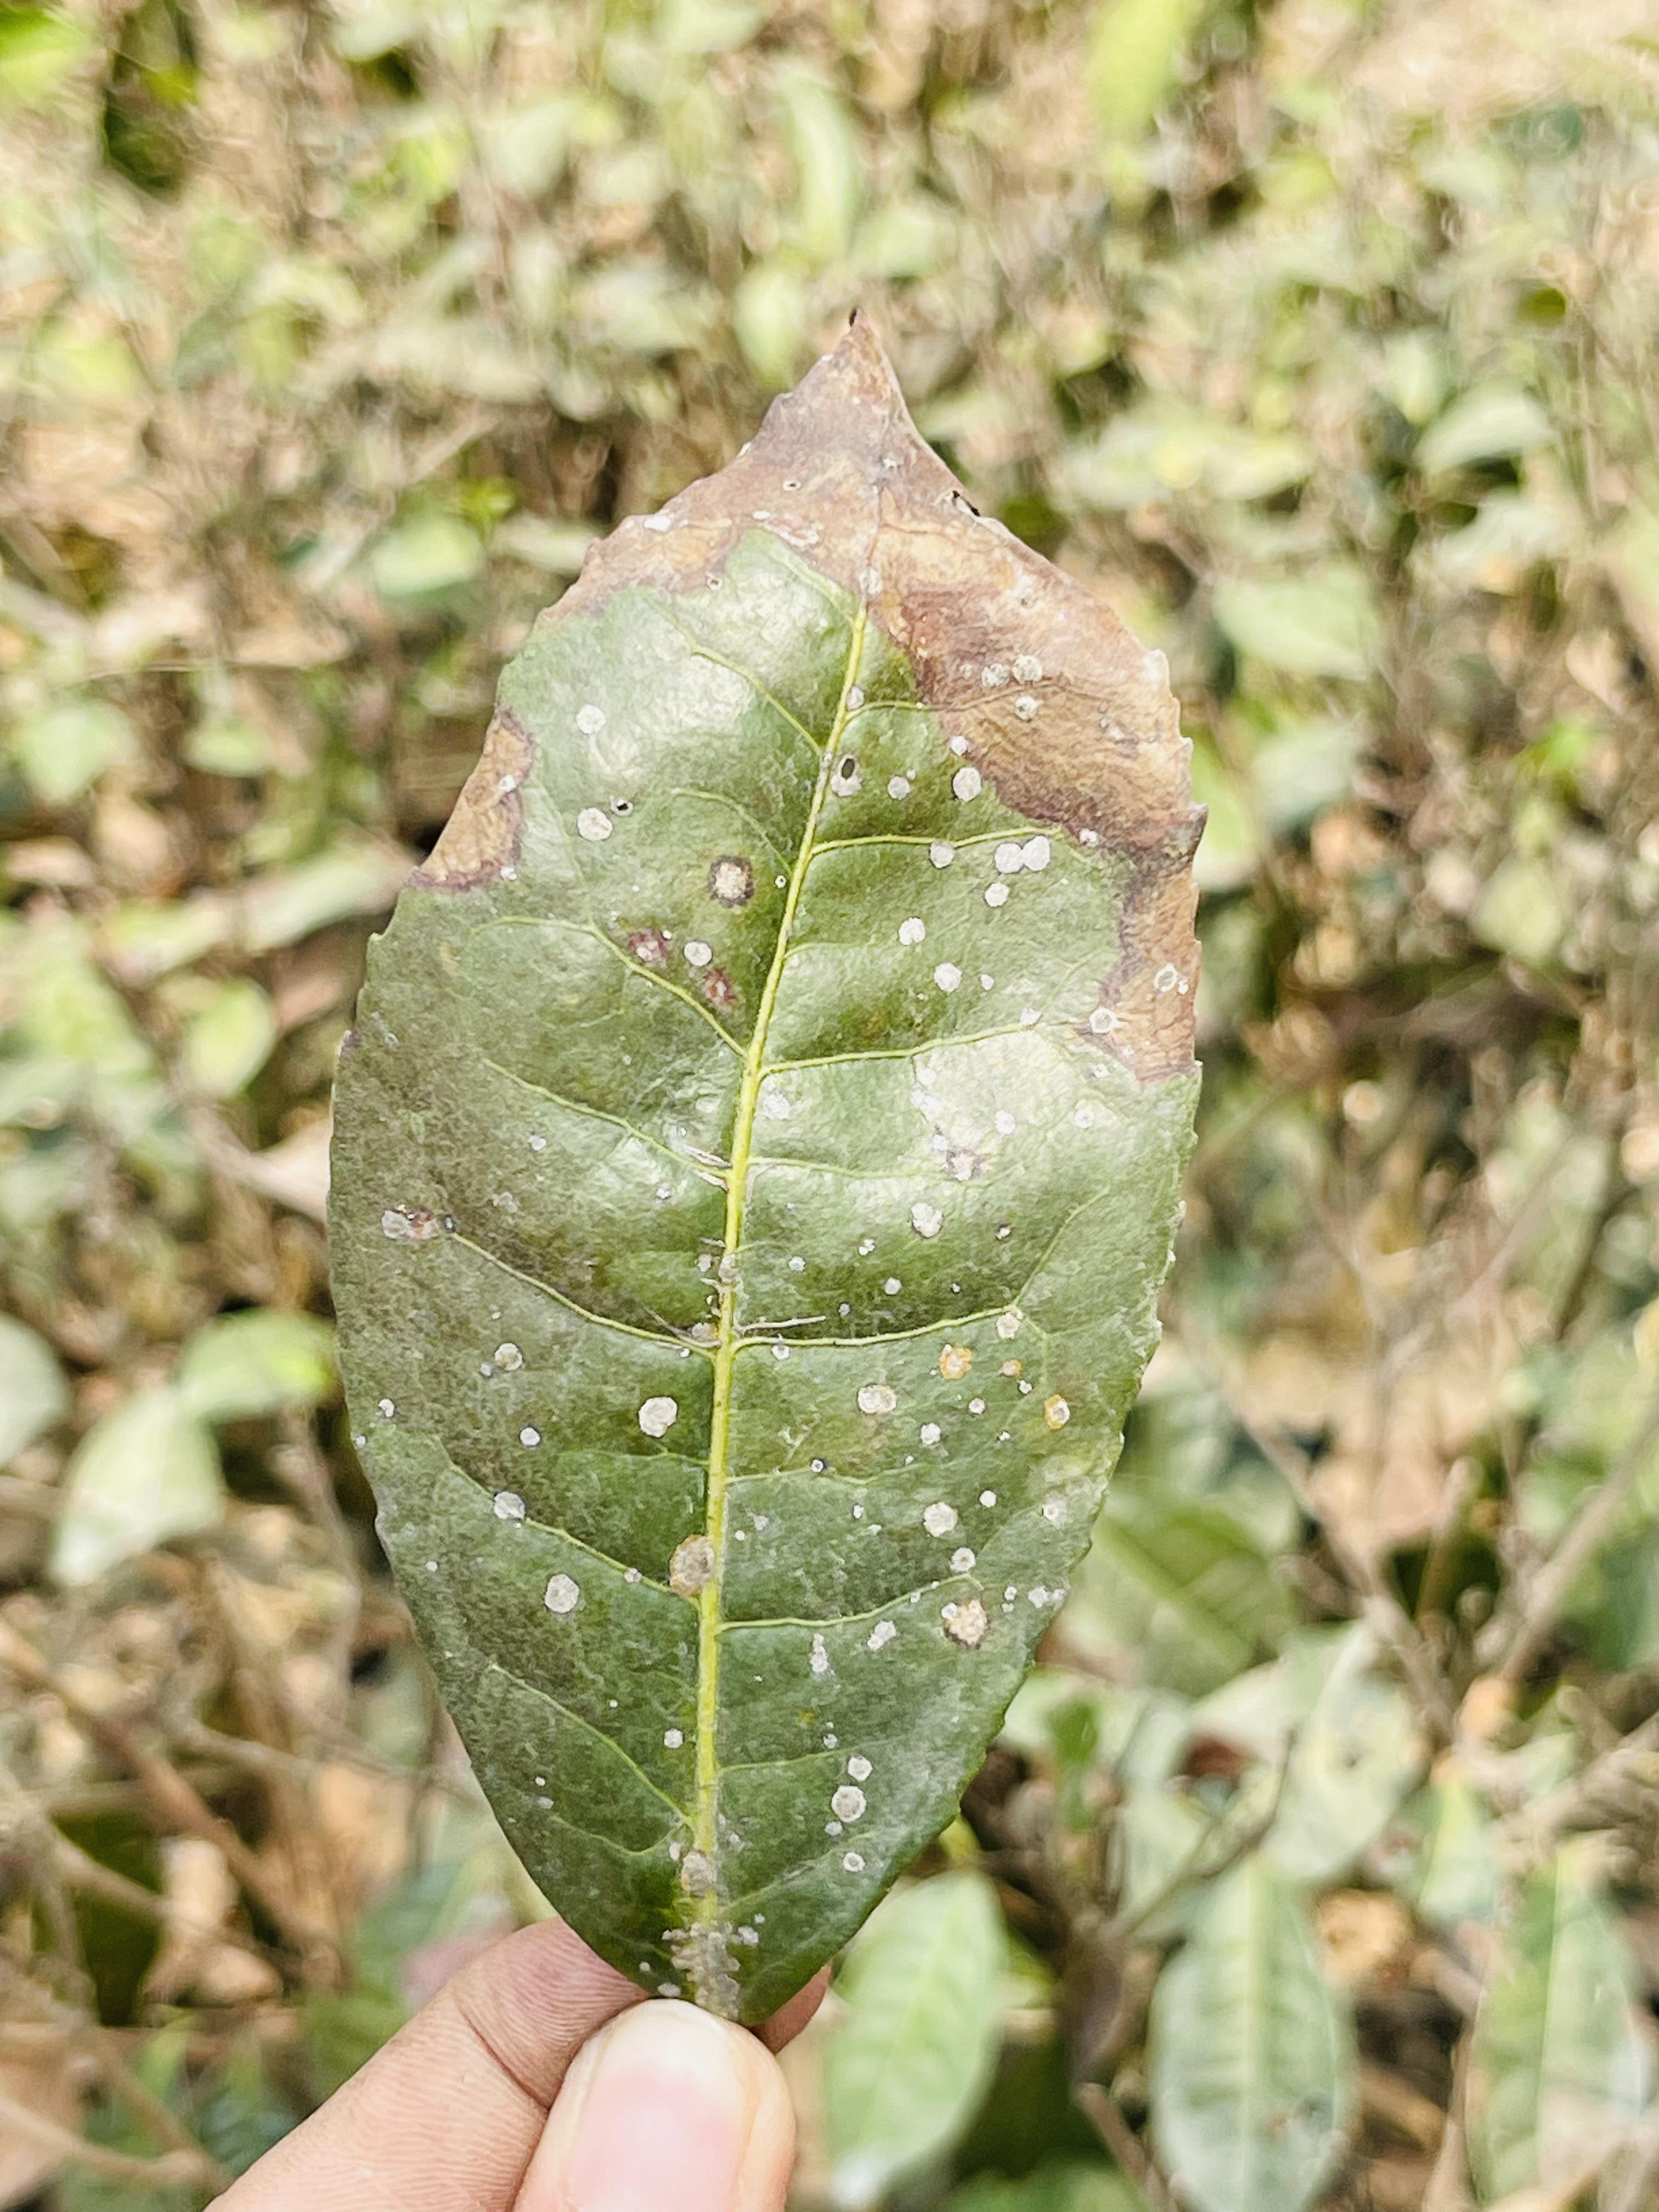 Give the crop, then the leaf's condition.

tea, blight
